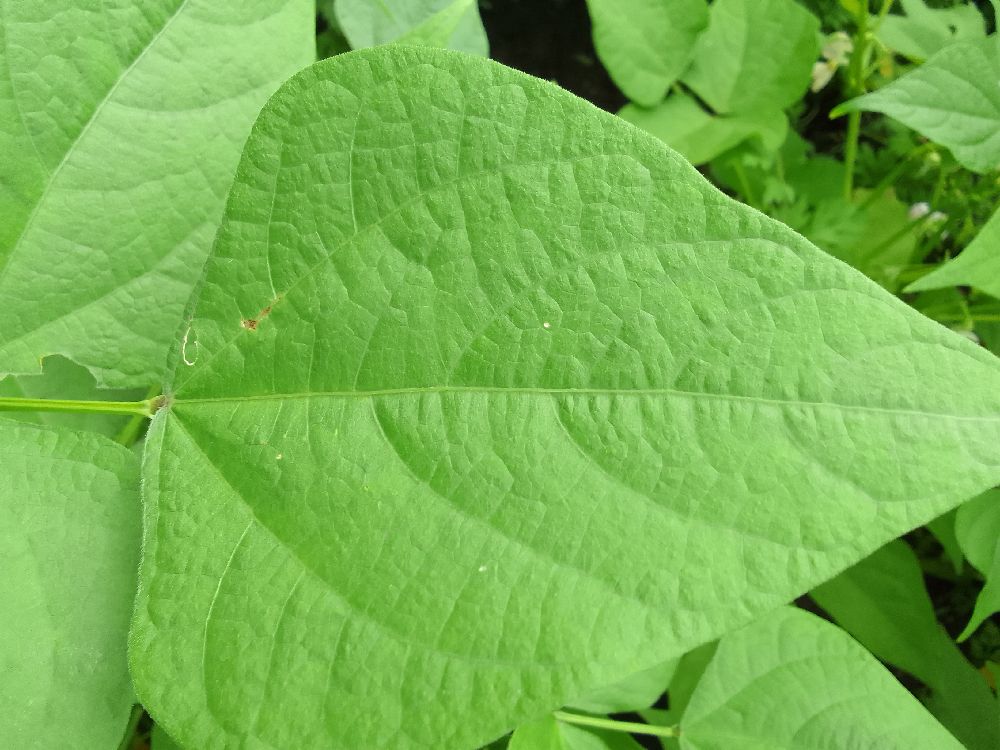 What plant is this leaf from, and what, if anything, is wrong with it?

common bean, healthy
